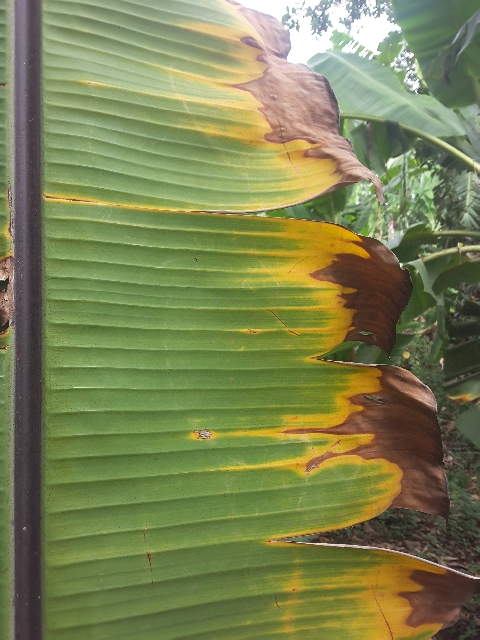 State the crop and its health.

banana, fusarium wilt race 1
